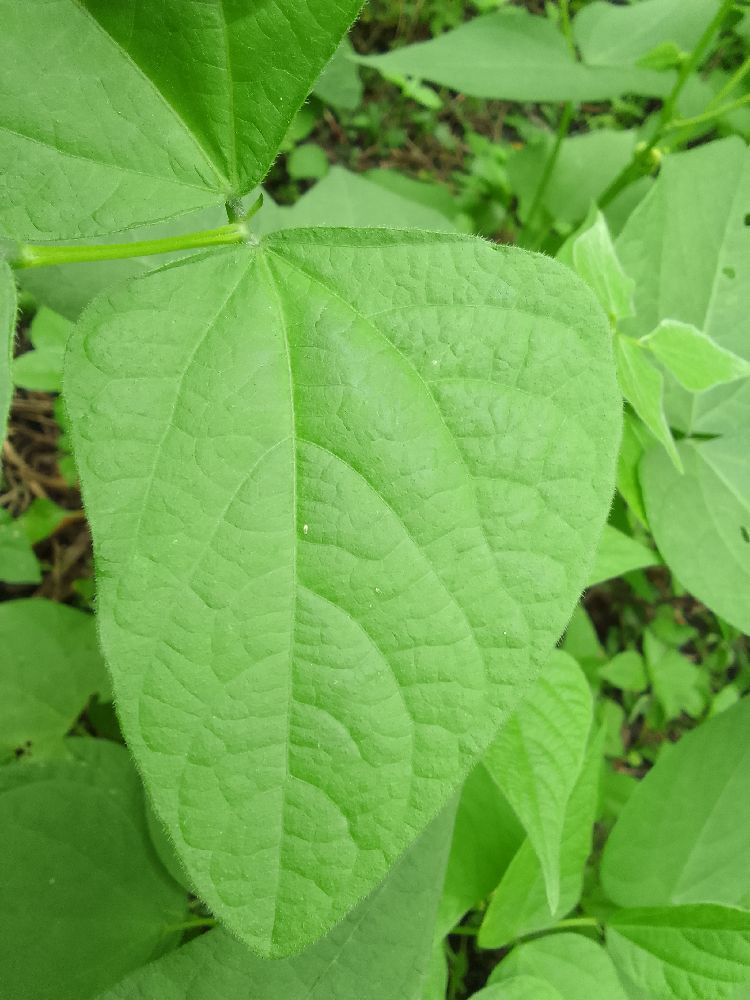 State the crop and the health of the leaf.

common bean, healthy
